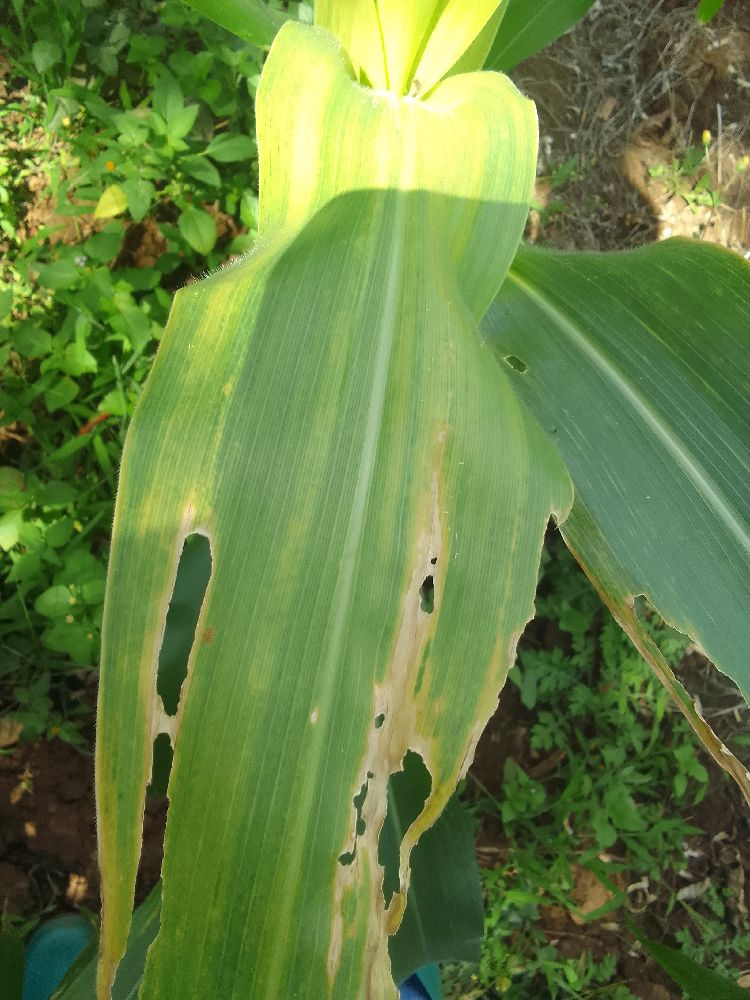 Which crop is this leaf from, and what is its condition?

maize, maize lethal necrosis
